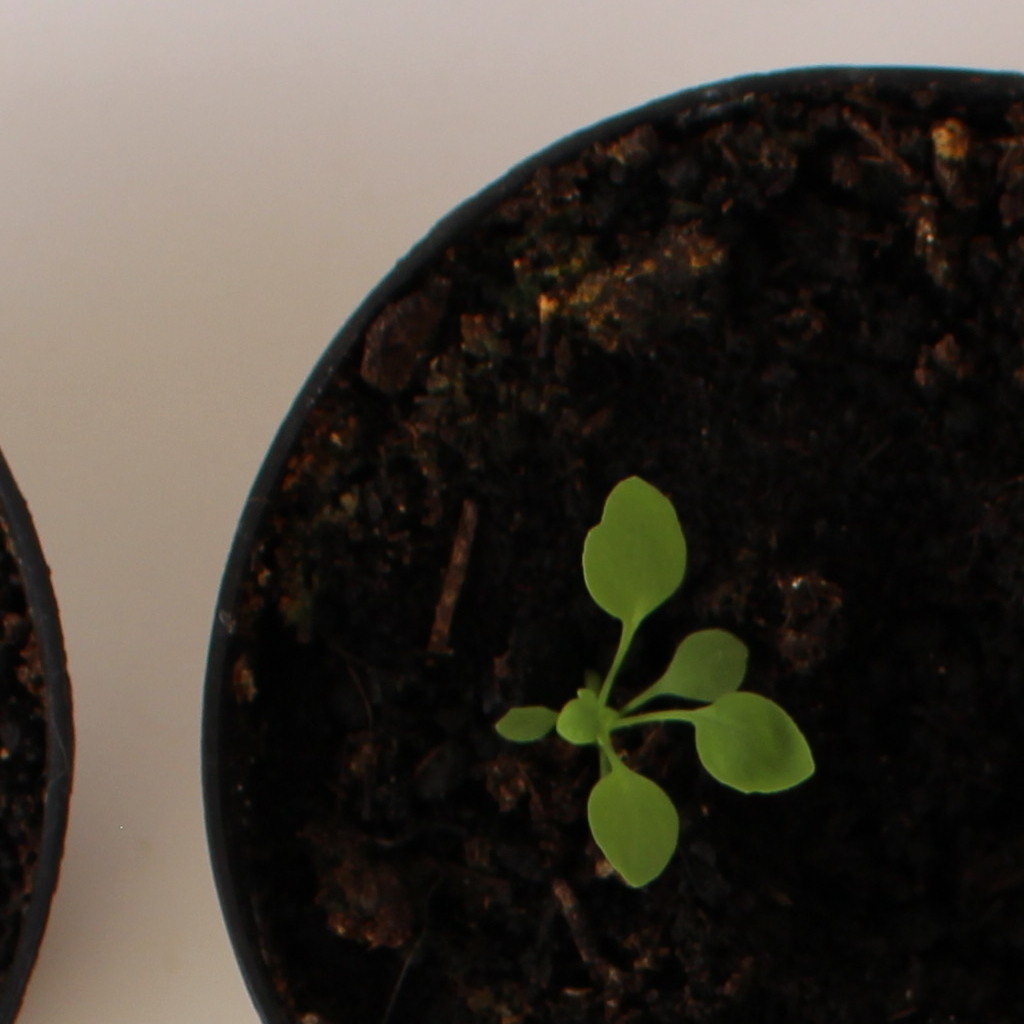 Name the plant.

Papaver rhoeas
